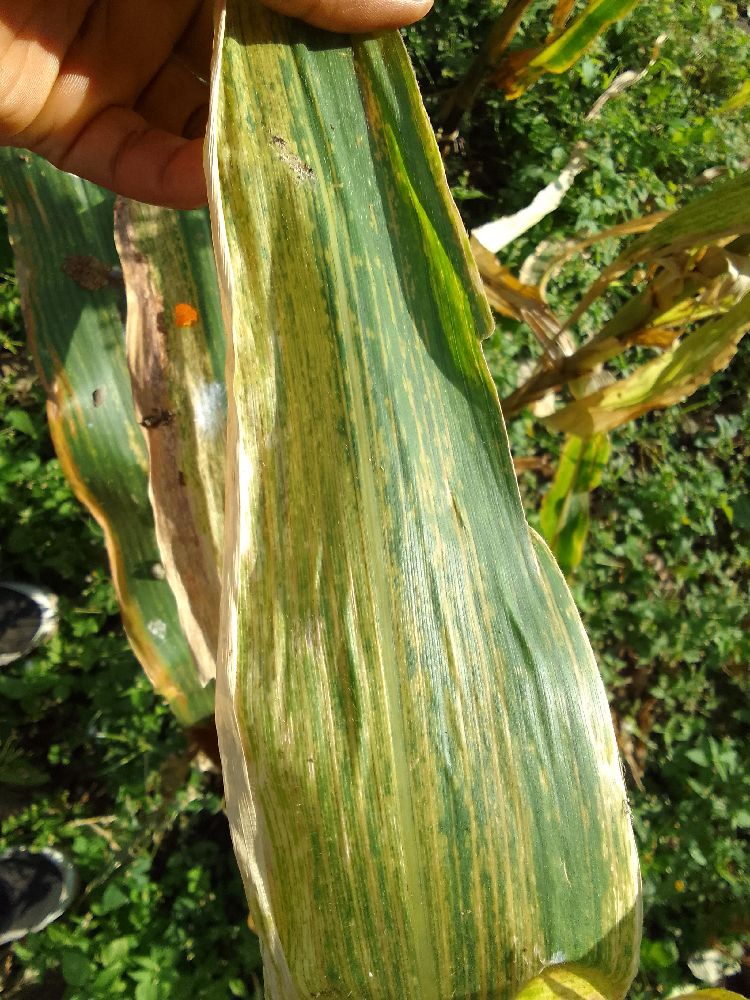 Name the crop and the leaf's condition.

maize, maize lethal necrosis
